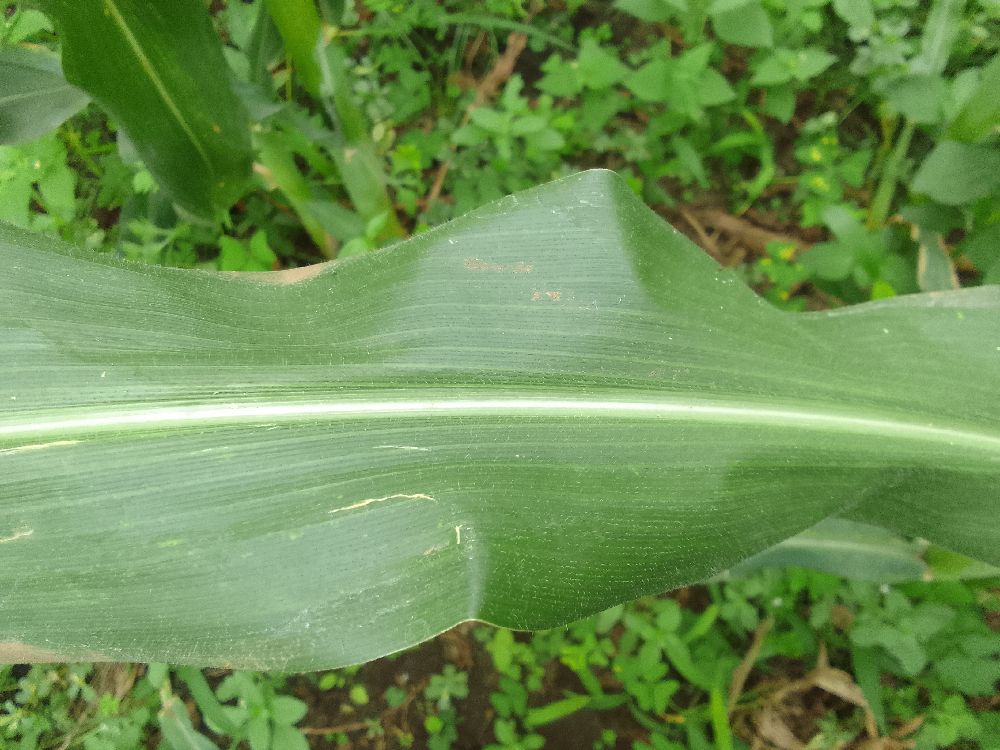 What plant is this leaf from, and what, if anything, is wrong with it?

maize, healthy
